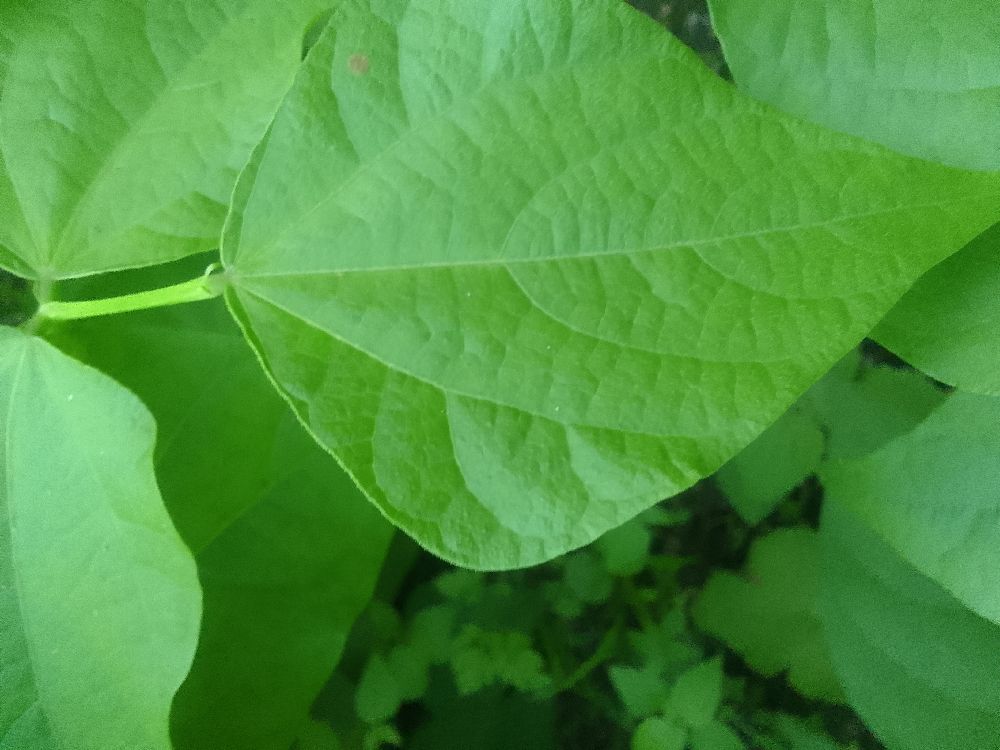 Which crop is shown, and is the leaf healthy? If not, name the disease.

common bean, healthy
